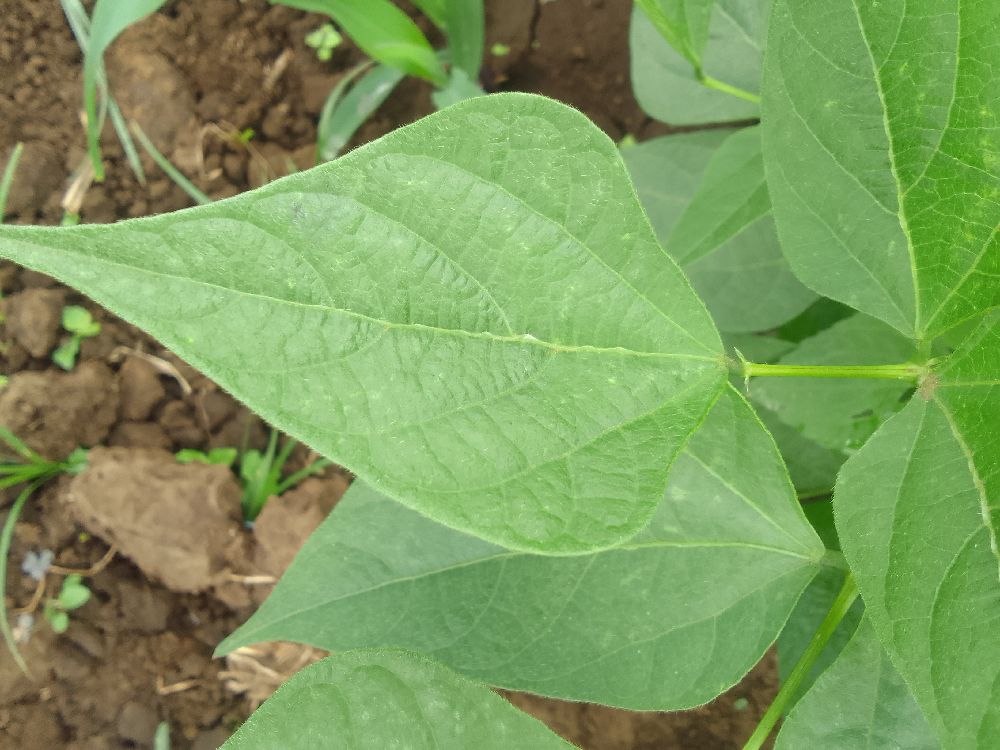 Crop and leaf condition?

common bean, healthy
